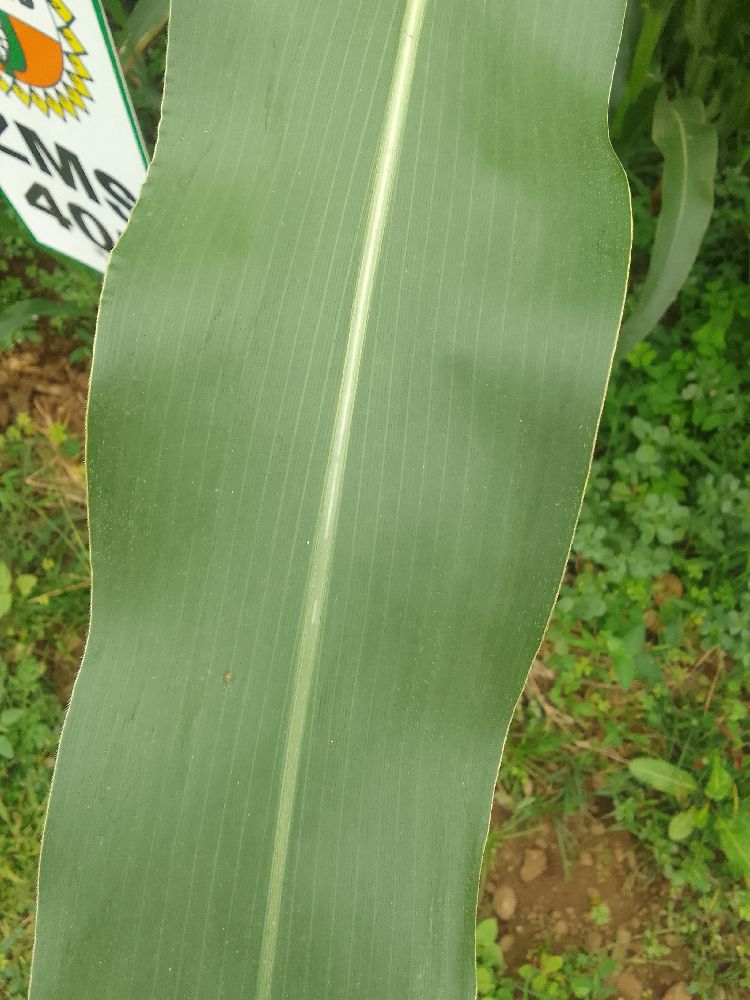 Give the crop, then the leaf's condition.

maize, healthy
